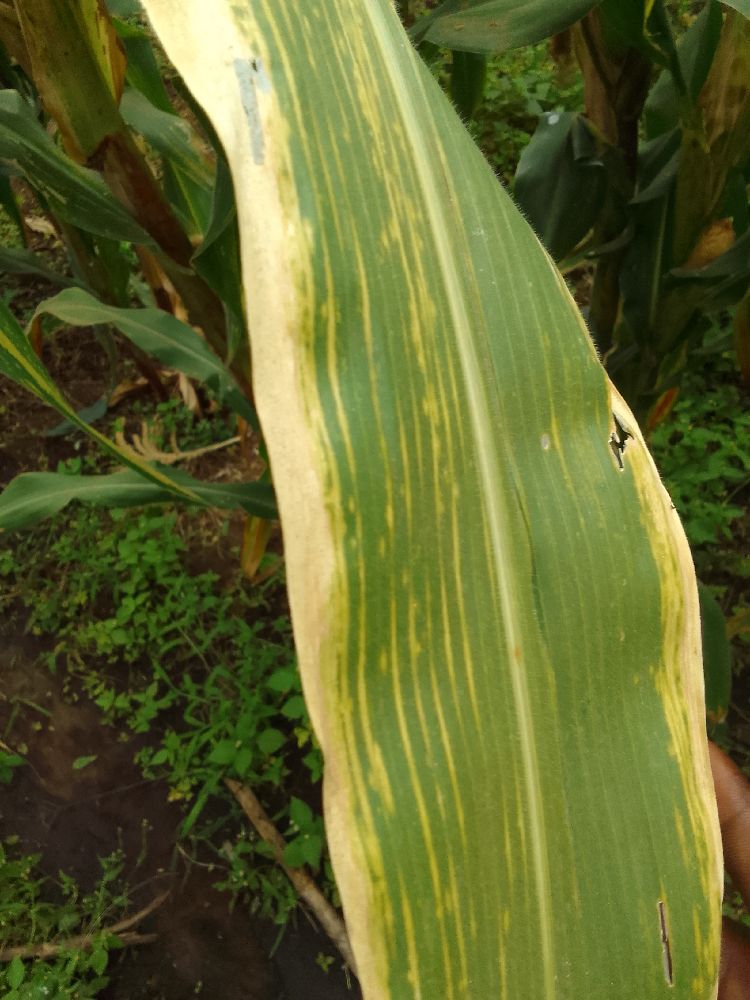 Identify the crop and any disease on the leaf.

maize, maize lethal necrosis
